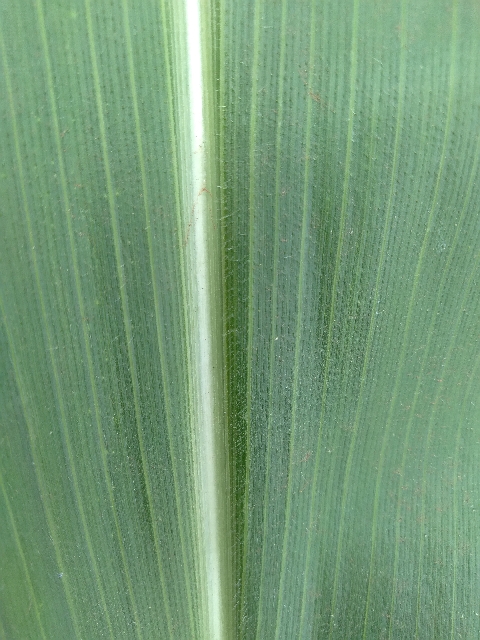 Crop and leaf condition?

maize, healthy
